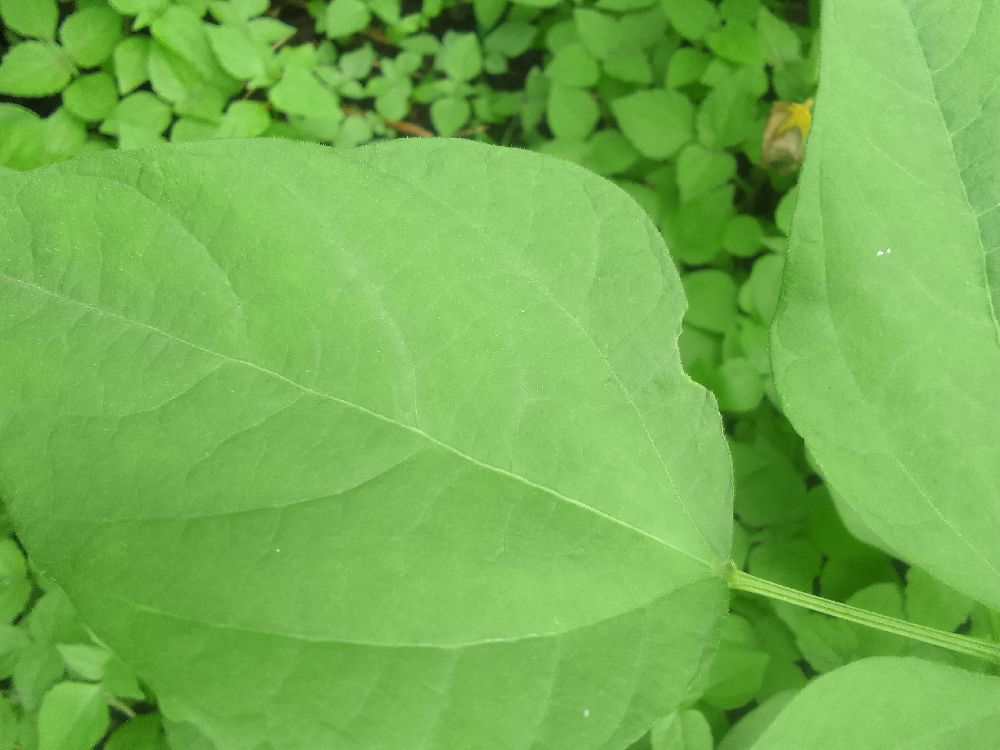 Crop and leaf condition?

common bean, healthy
